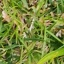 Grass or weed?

grass
